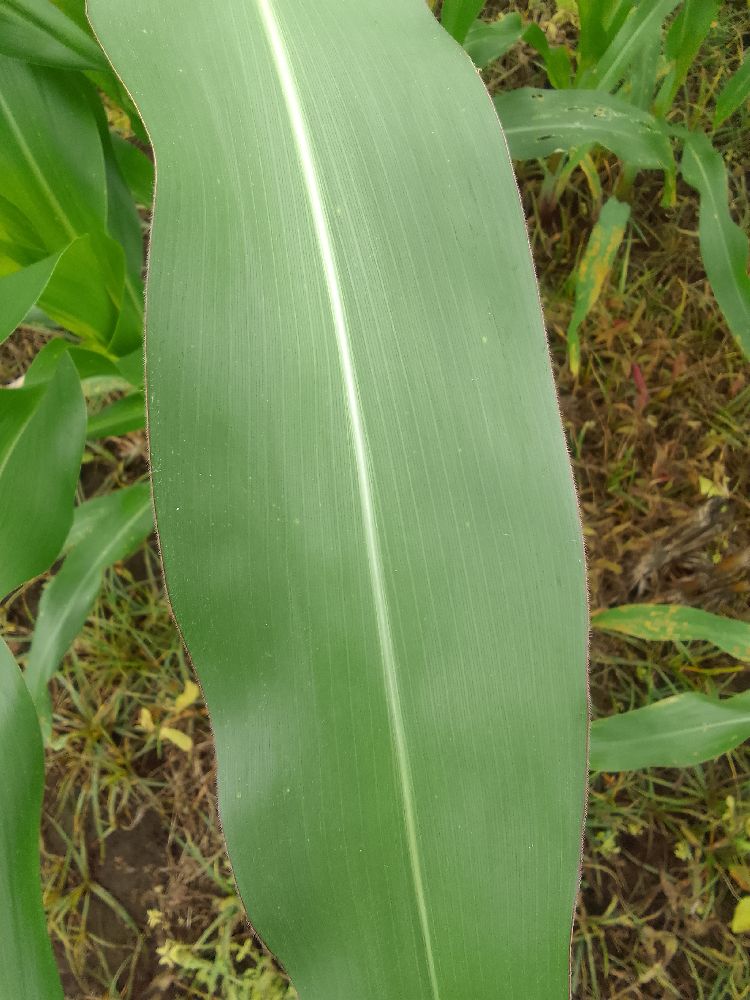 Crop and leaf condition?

maize, healthy
